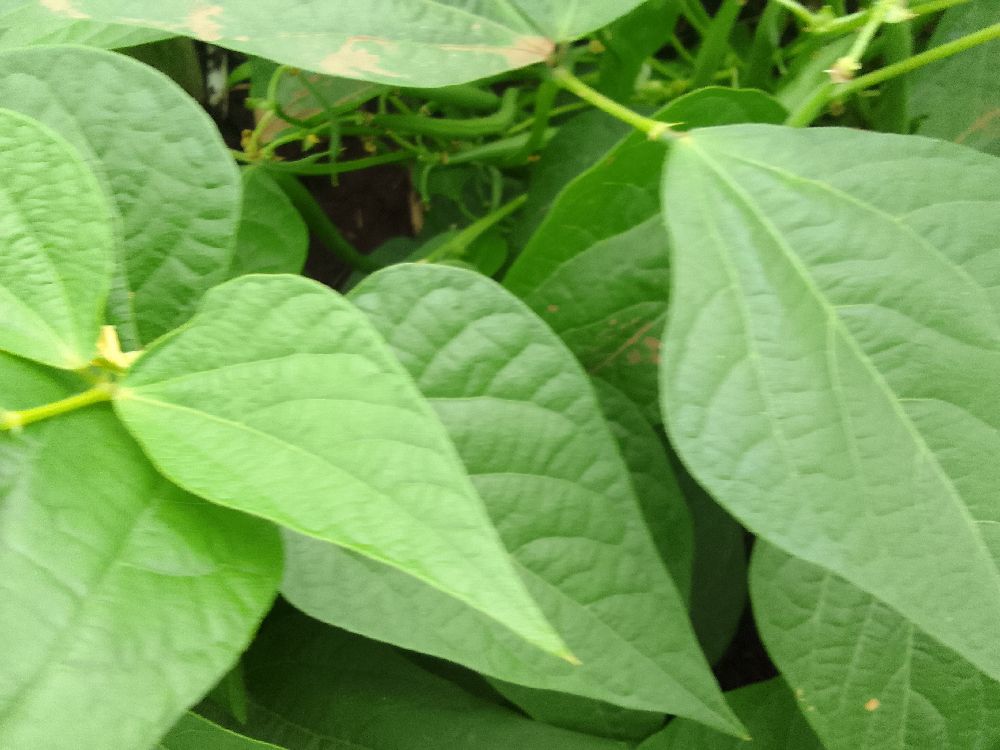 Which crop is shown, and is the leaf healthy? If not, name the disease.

common bean, healthy
